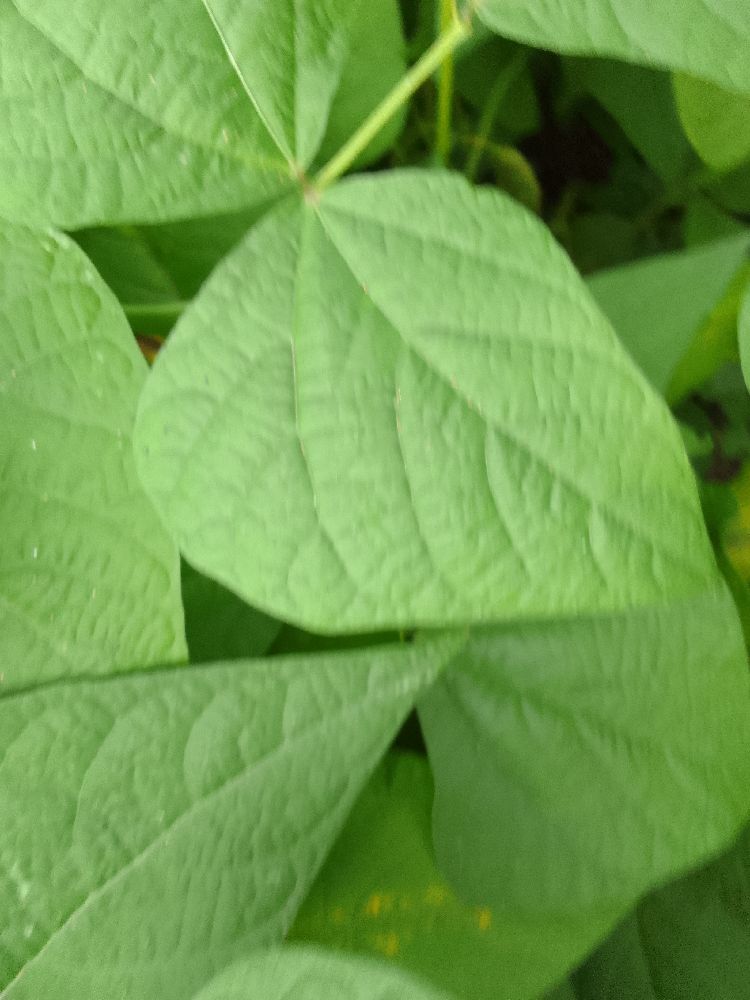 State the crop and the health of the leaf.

common bean, healthy
